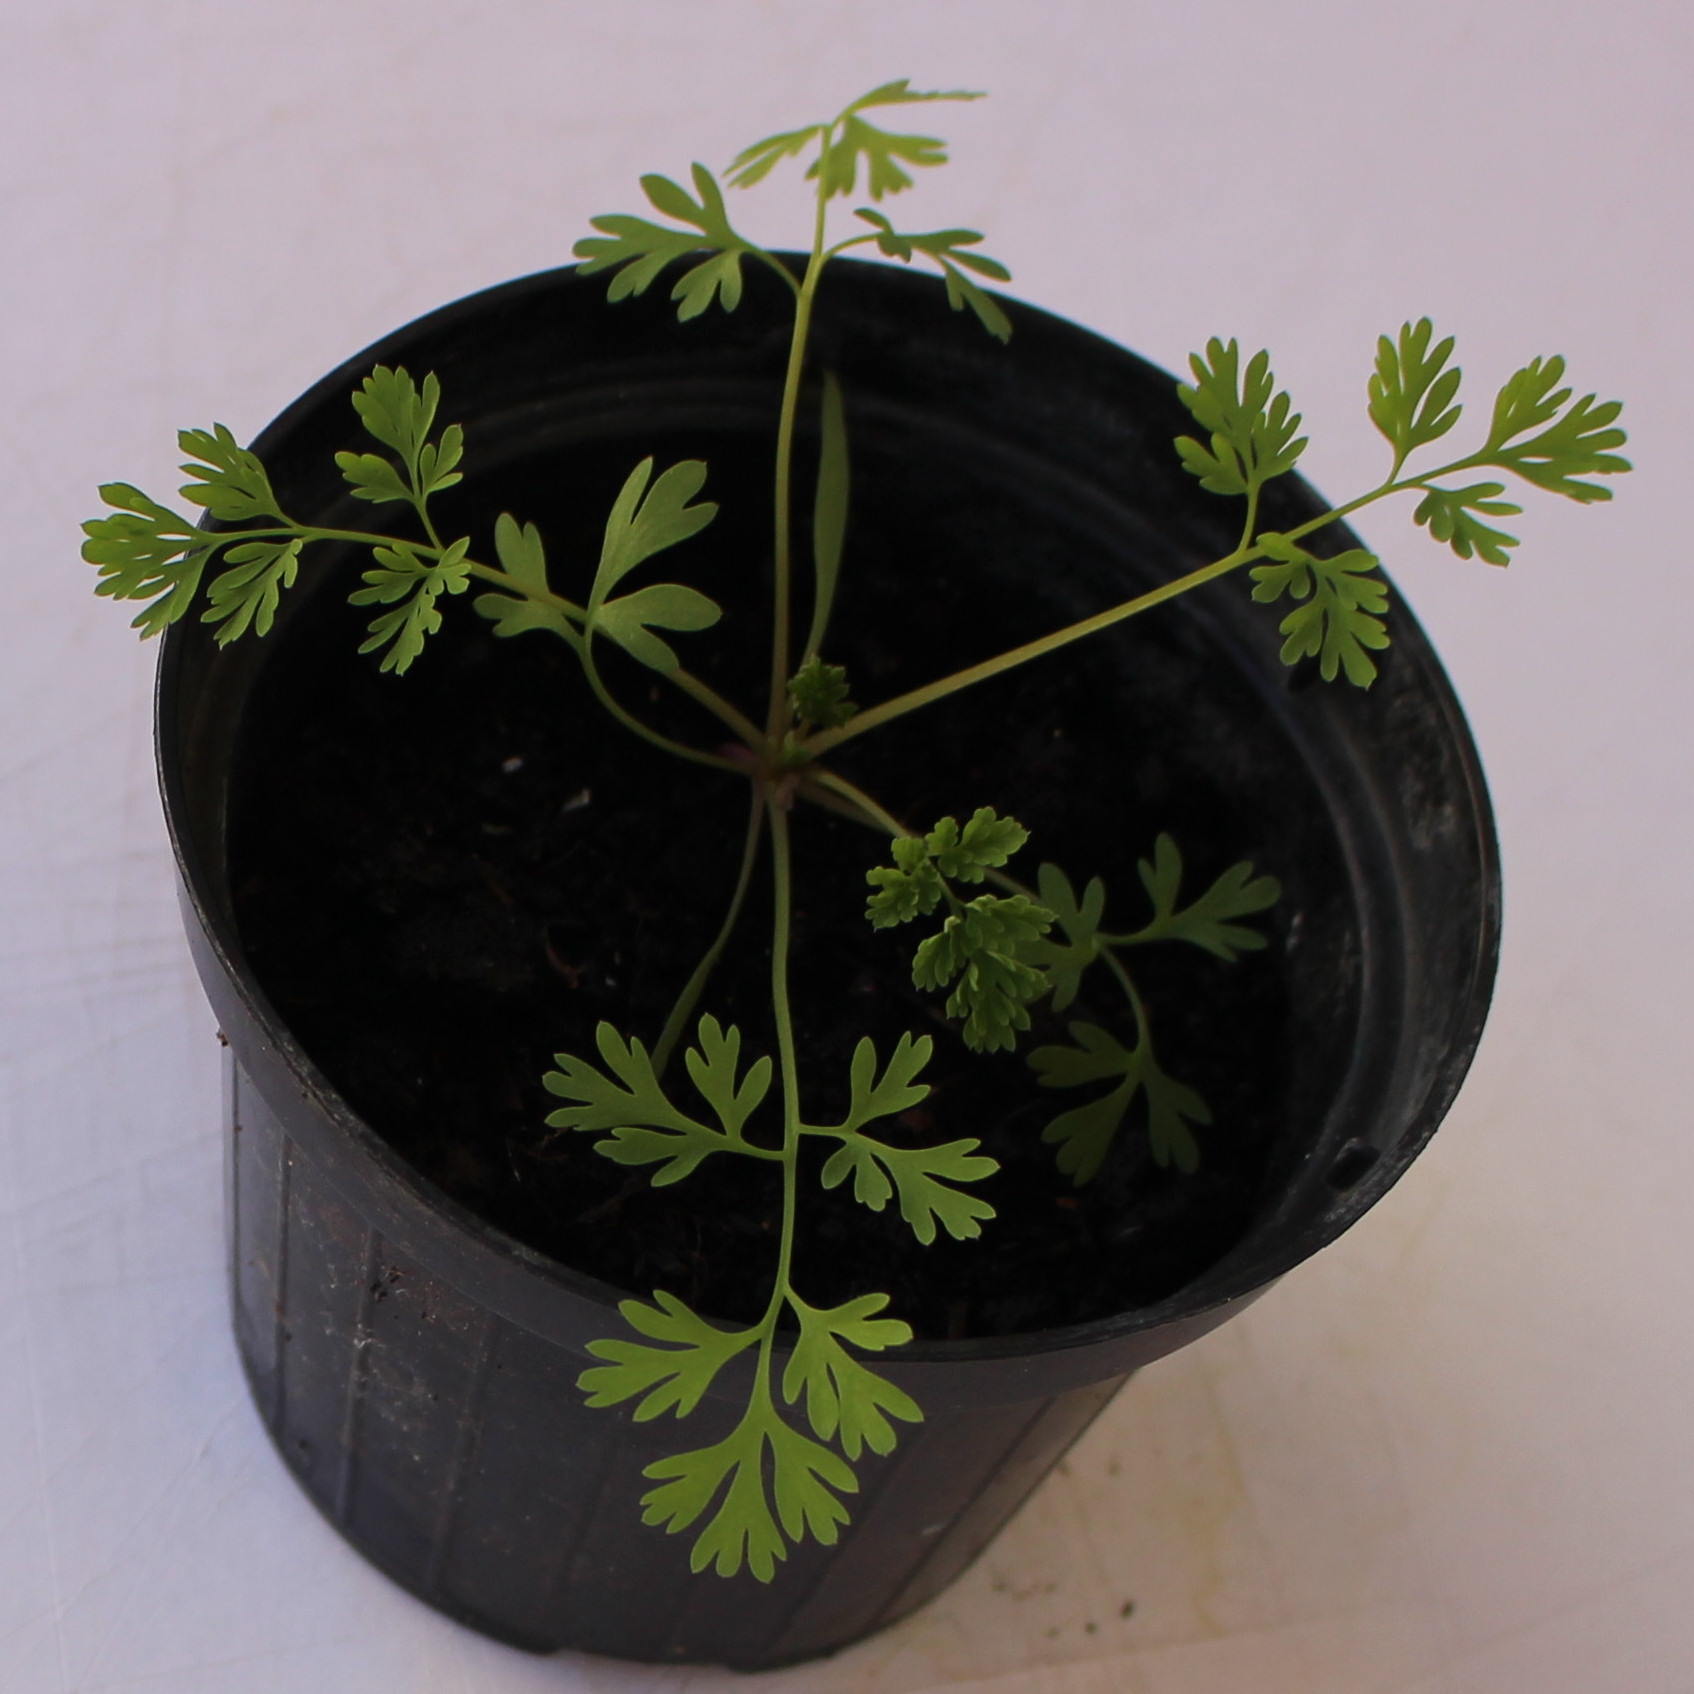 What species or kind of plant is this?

Fumaria officinalis
